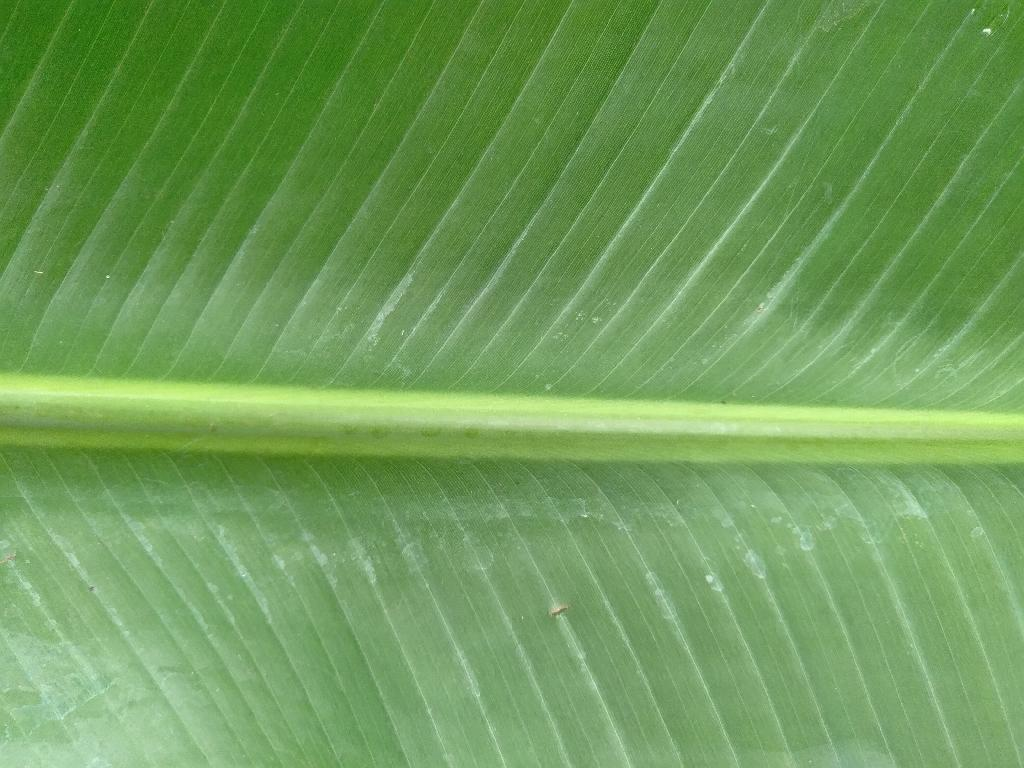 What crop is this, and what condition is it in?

banana, healthy
